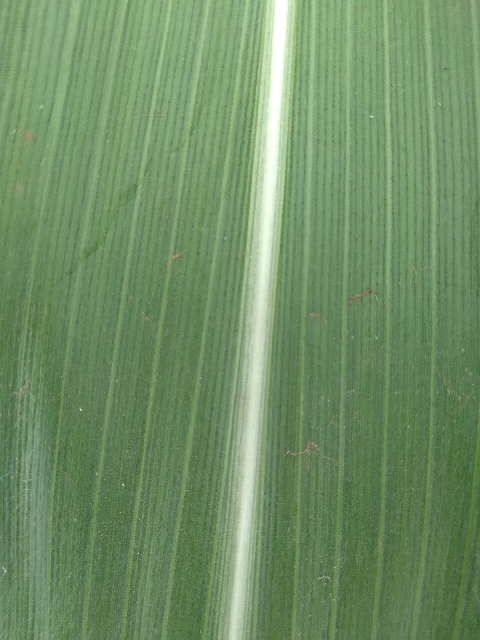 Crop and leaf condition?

maize, healthy
